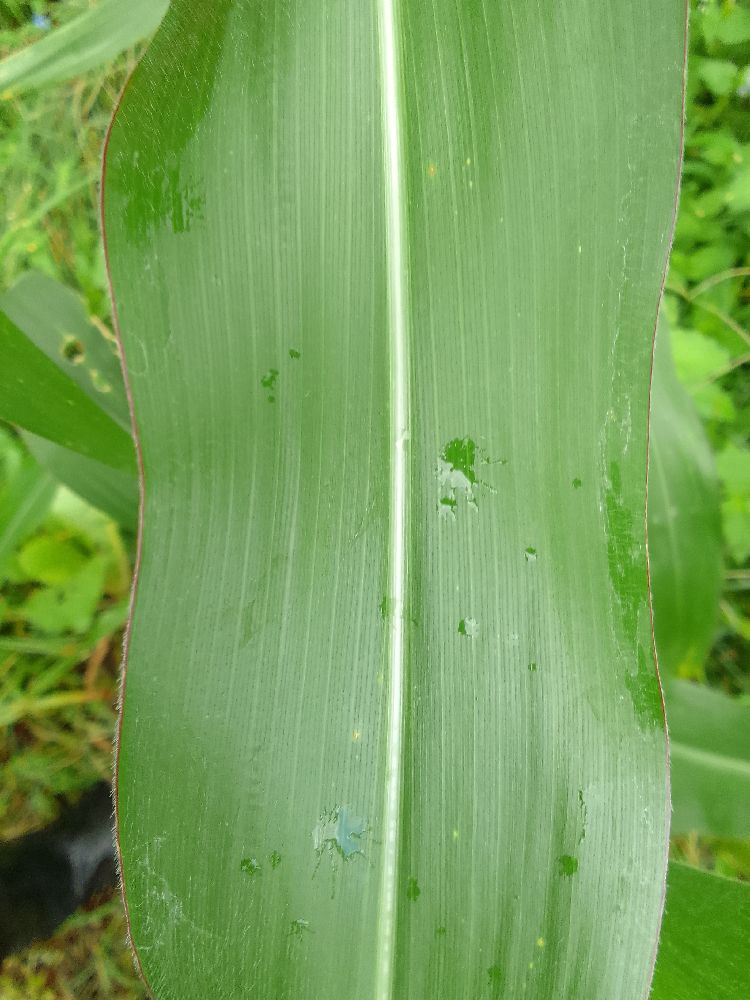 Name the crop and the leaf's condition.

maize, healthy
